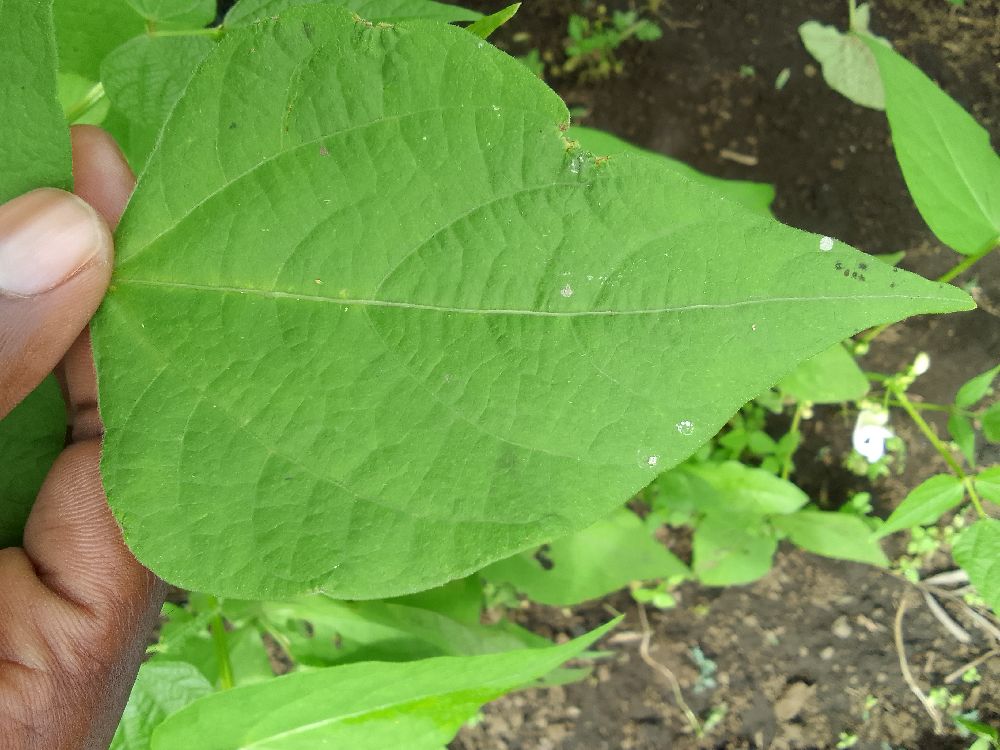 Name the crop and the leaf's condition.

common bean, healthy
